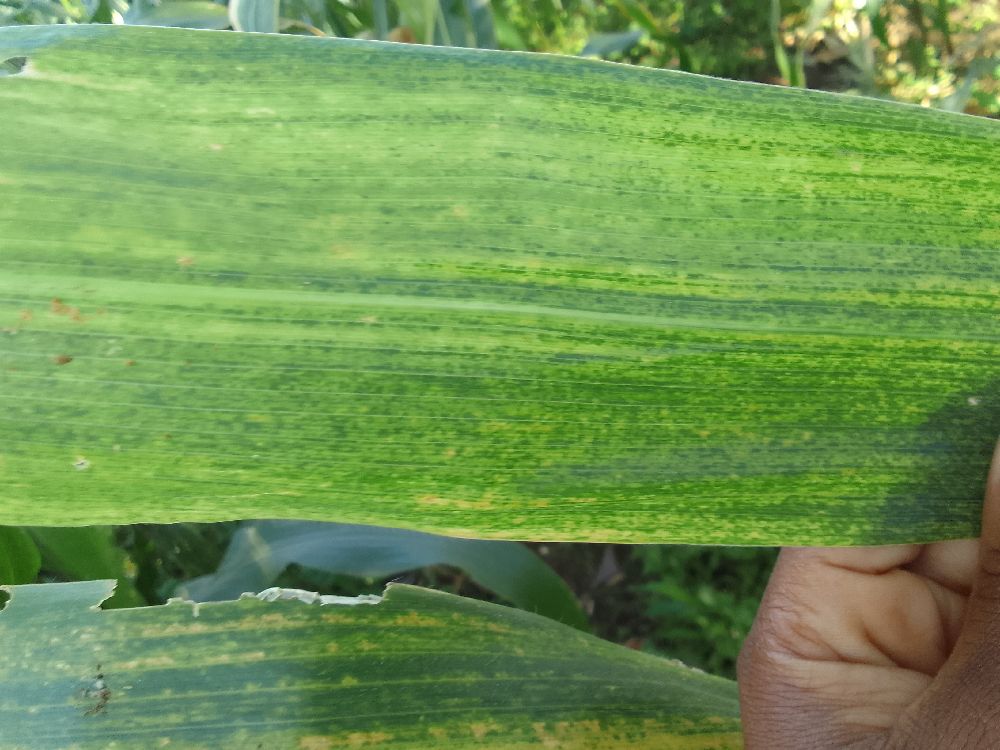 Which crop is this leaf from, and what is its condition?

maize, maize lethal necrosis
